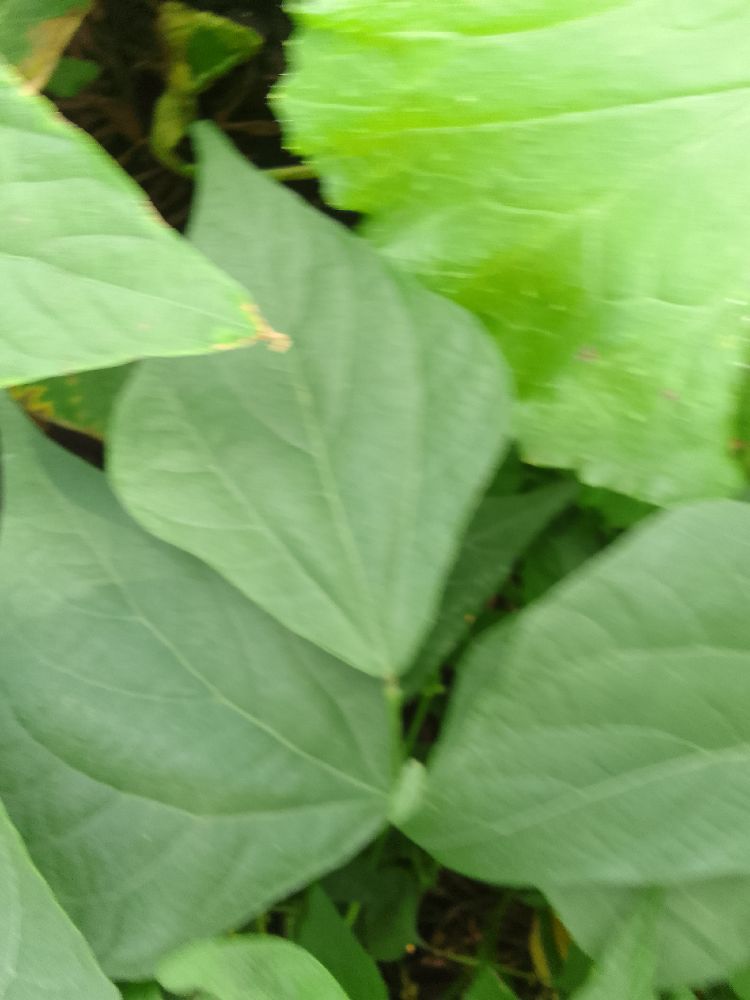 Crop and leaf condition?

common bean, healthy
